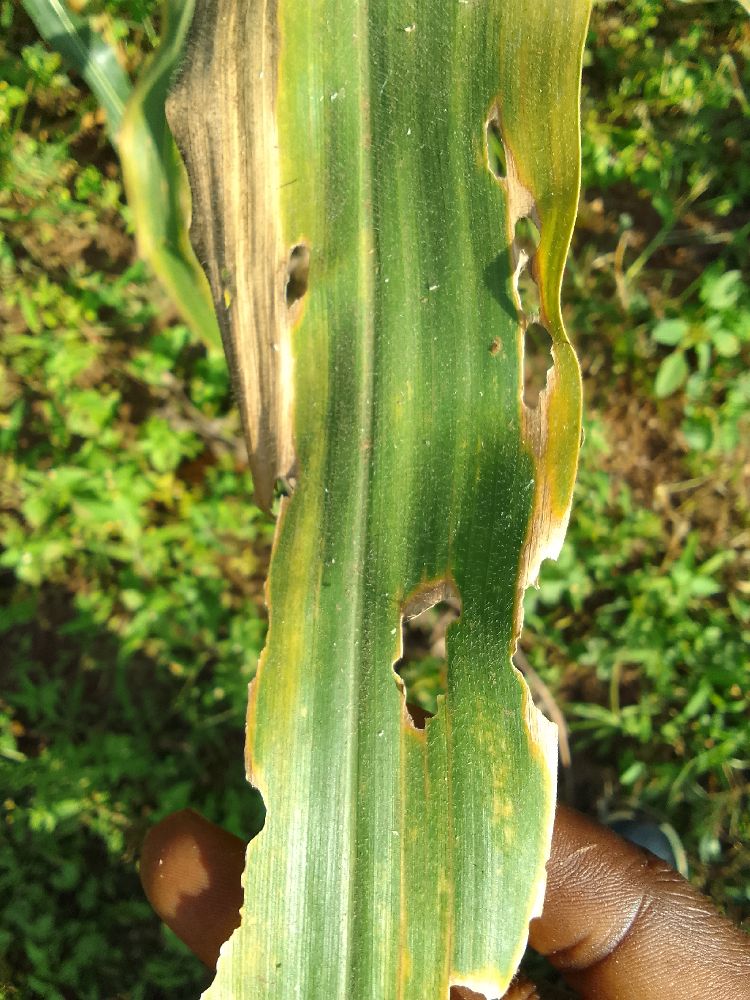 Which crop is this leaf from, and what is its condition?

maize, maize lethal necrosis
